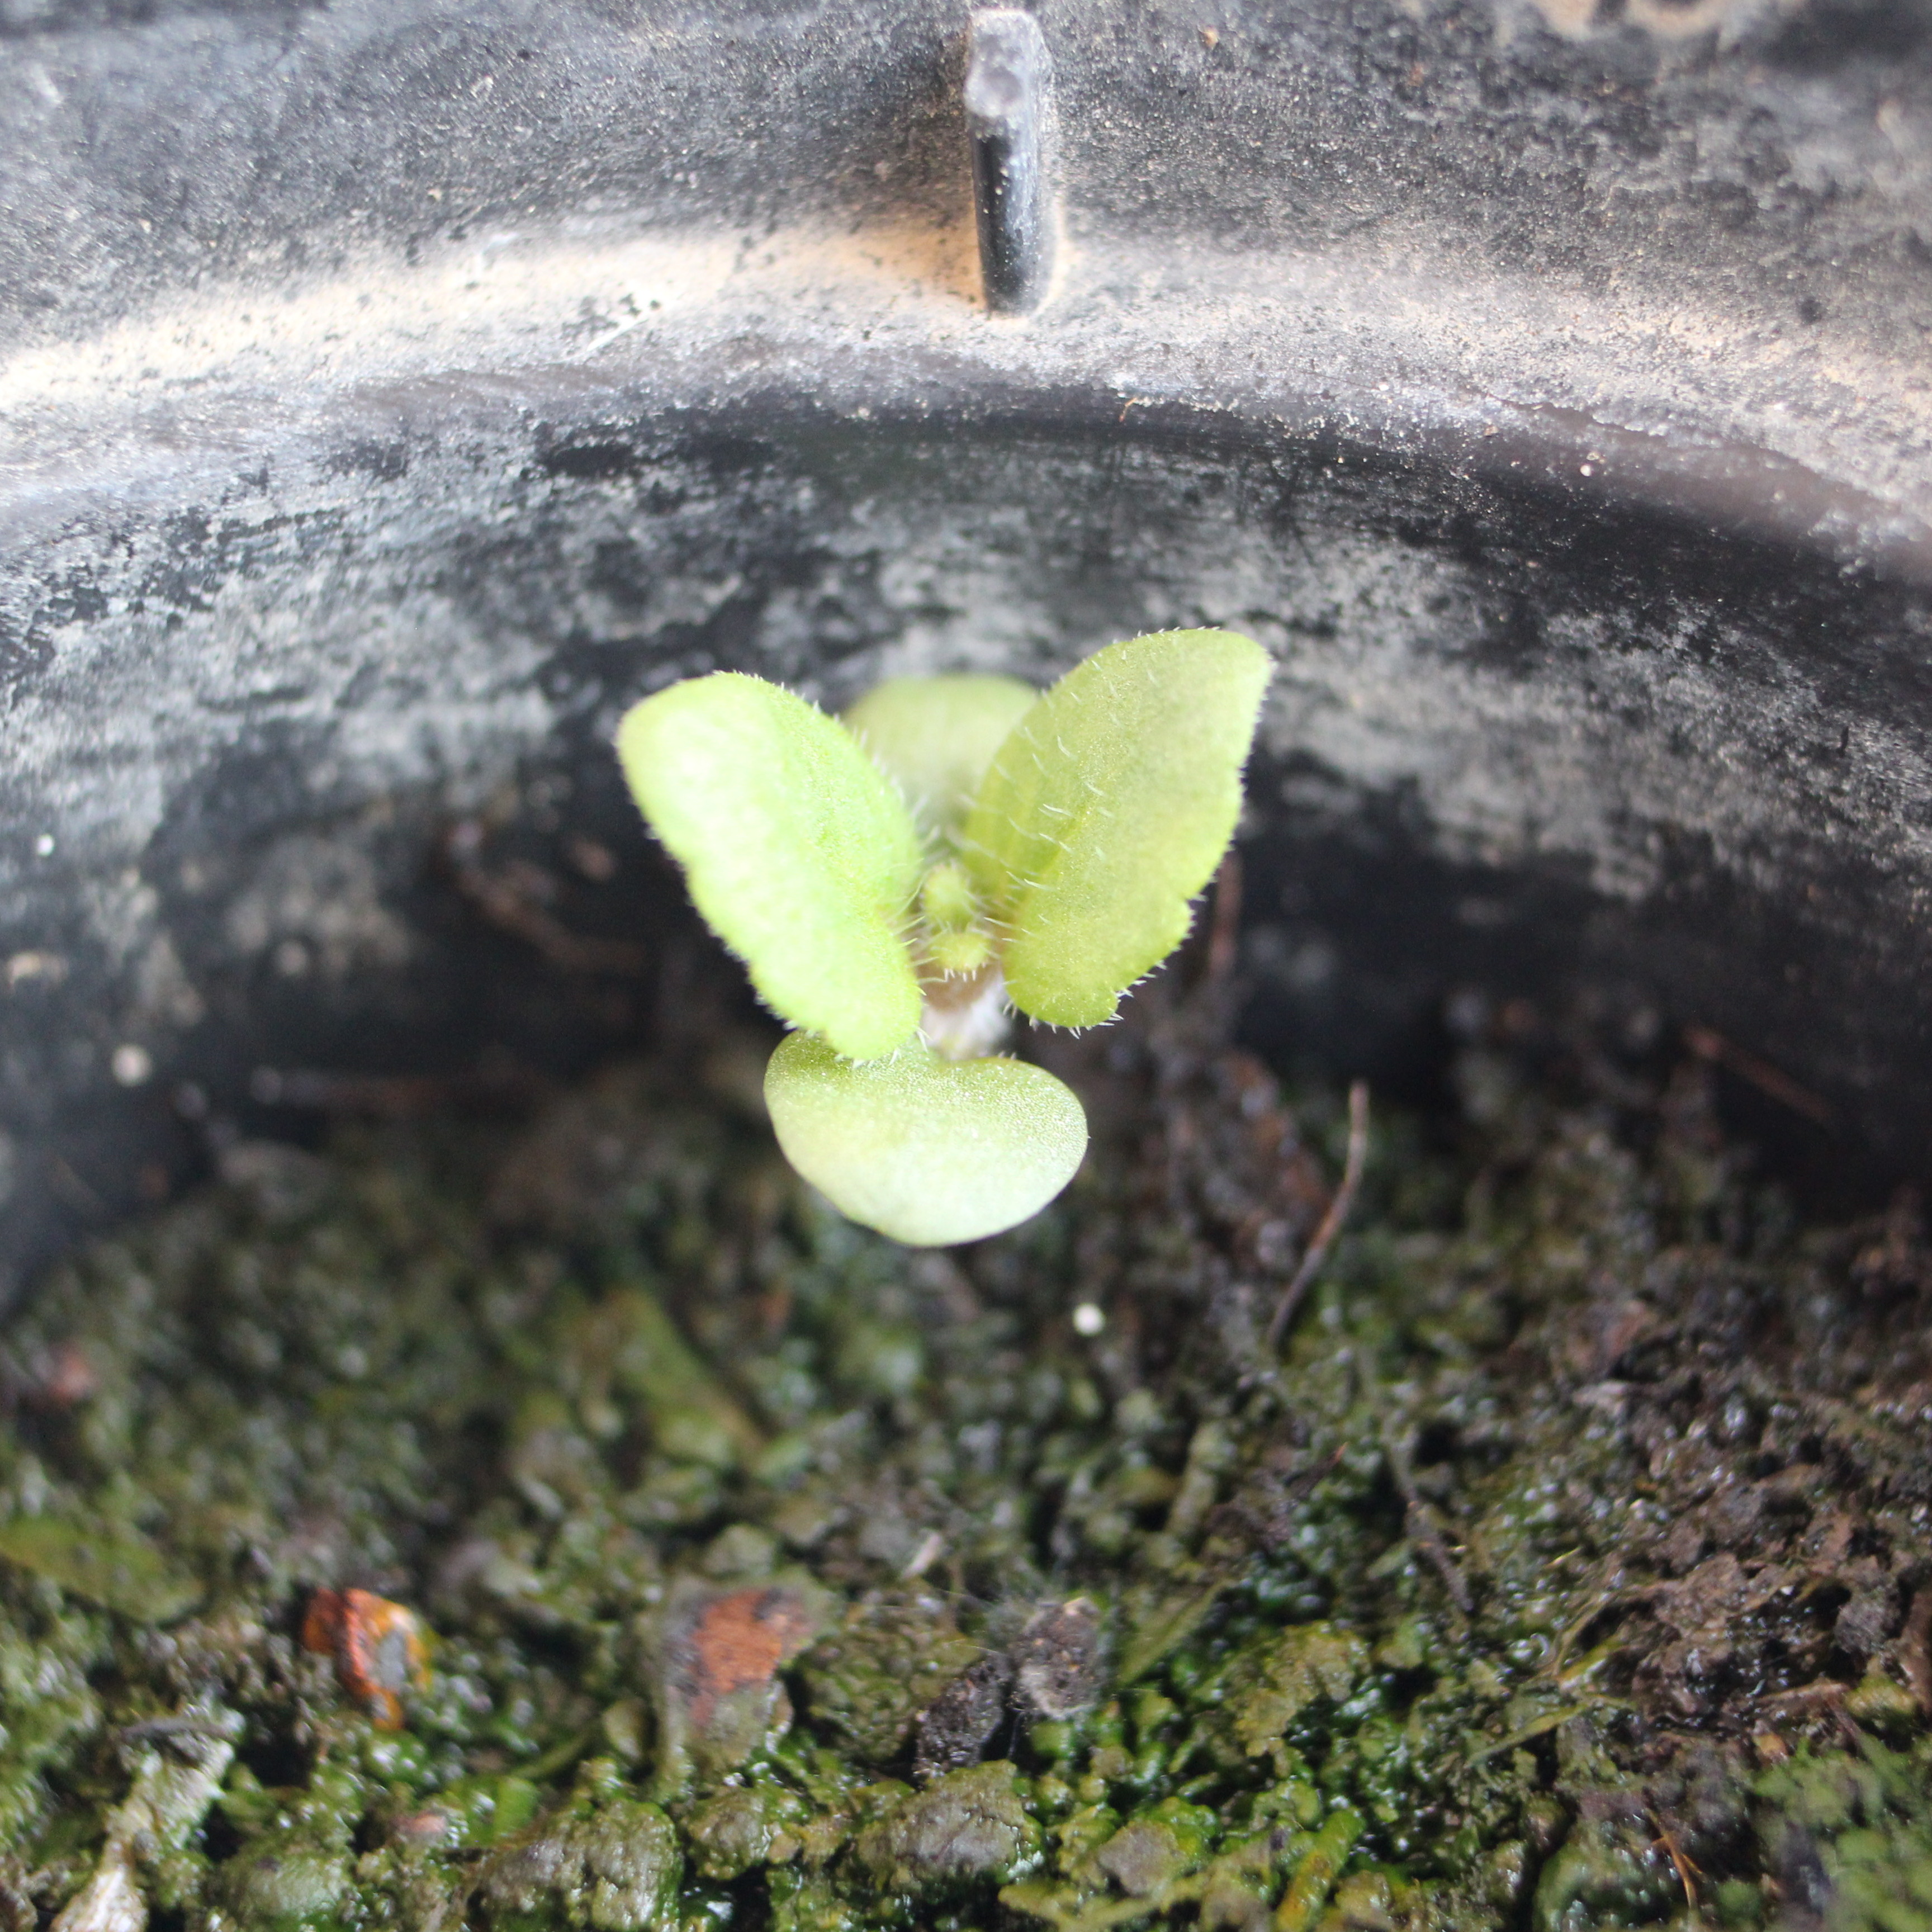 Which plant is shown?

Veronica persica
